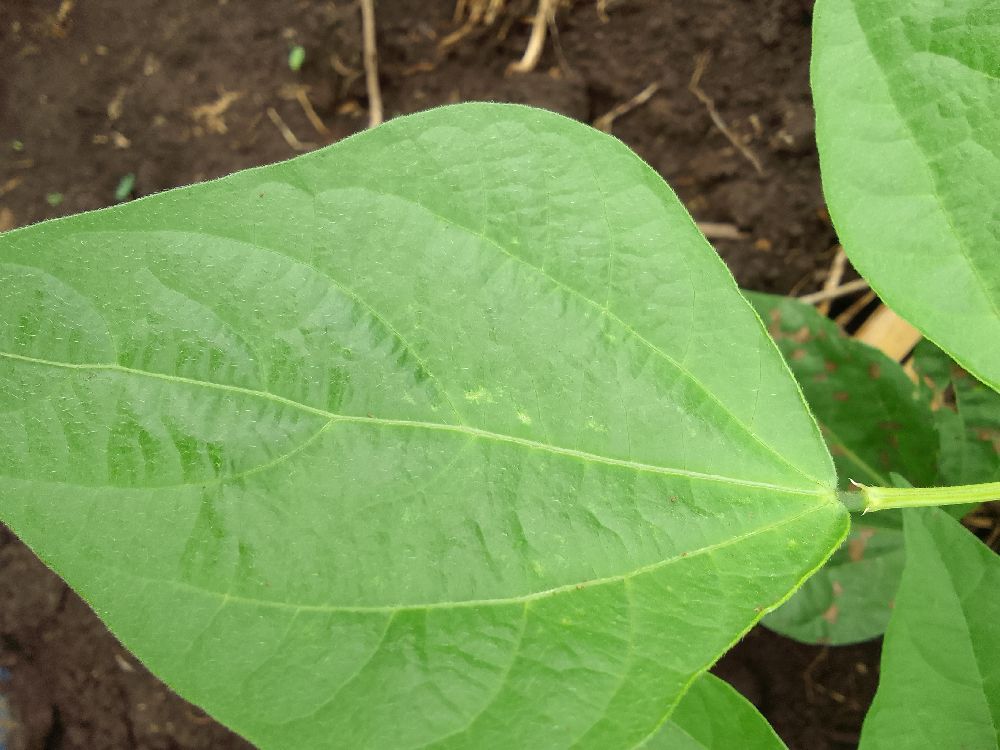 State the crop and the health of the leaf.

common bean, healthy
